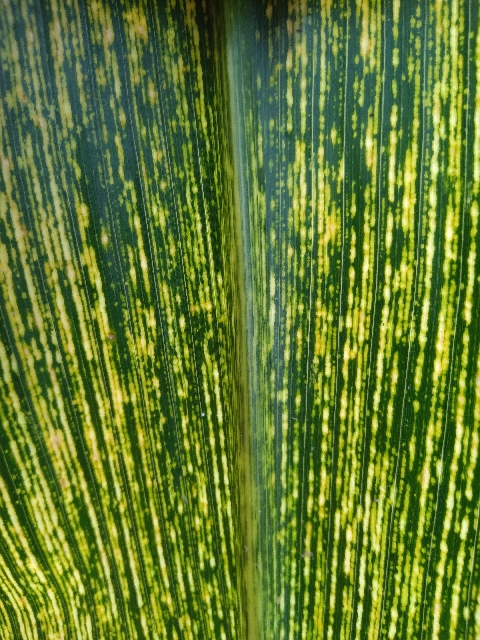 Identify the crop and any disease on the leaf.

maize, maize streak virus
